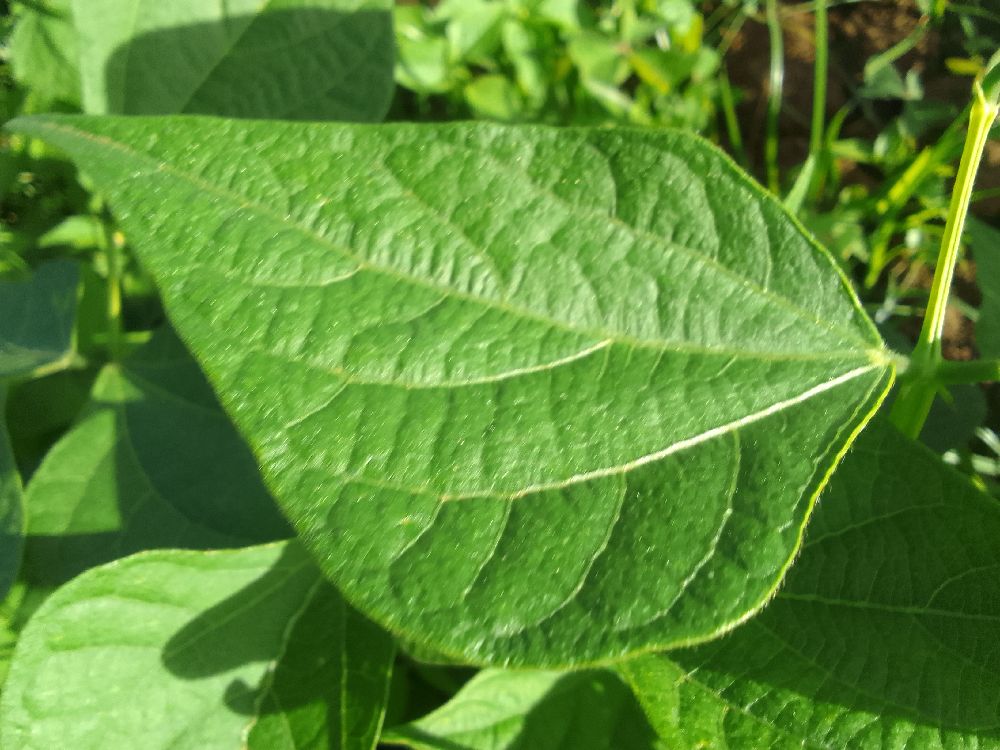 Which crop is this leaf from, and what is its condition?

common bean, healthy
